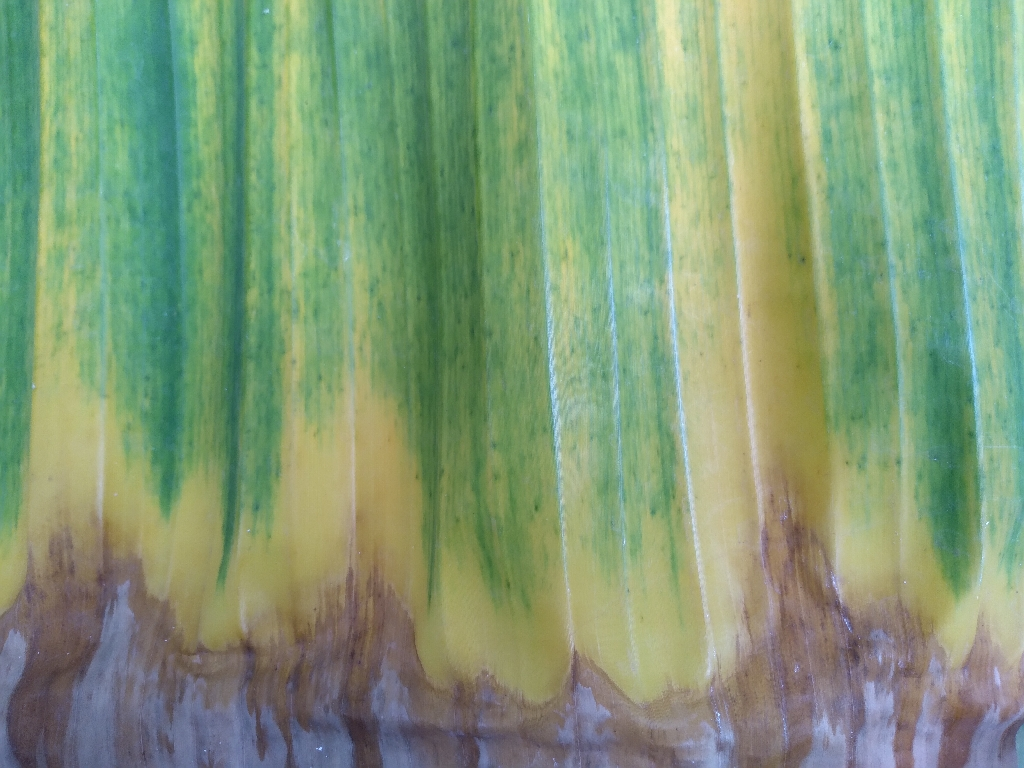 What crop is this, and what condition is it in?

banana, fusarium wilt race 1
